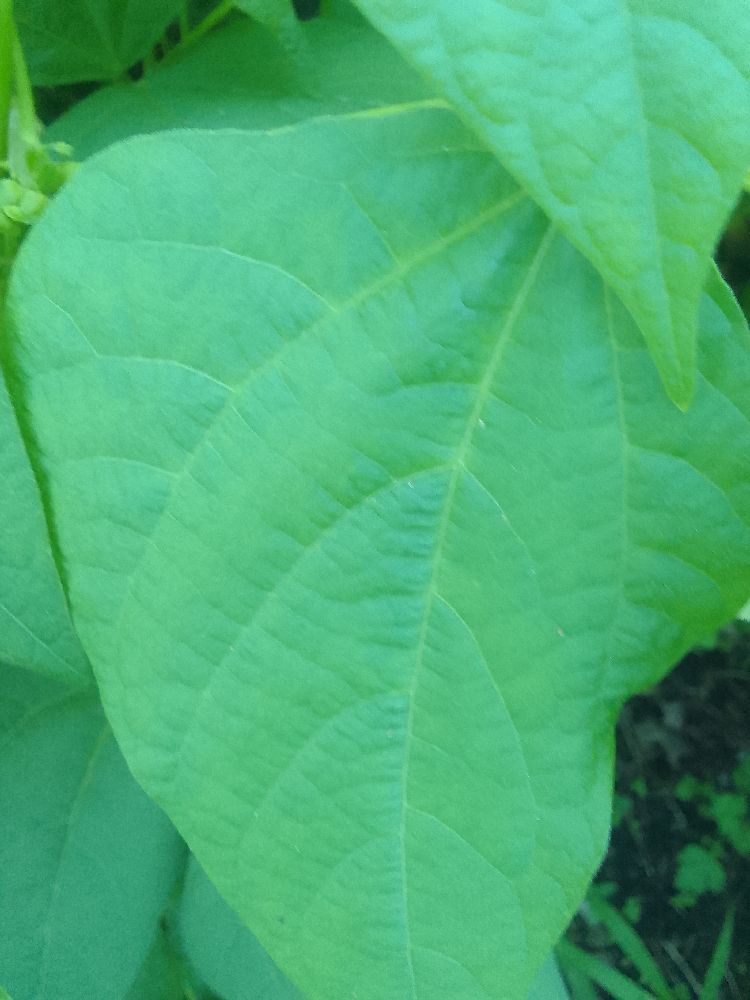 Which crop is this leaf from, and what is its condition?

common bean, healthy
